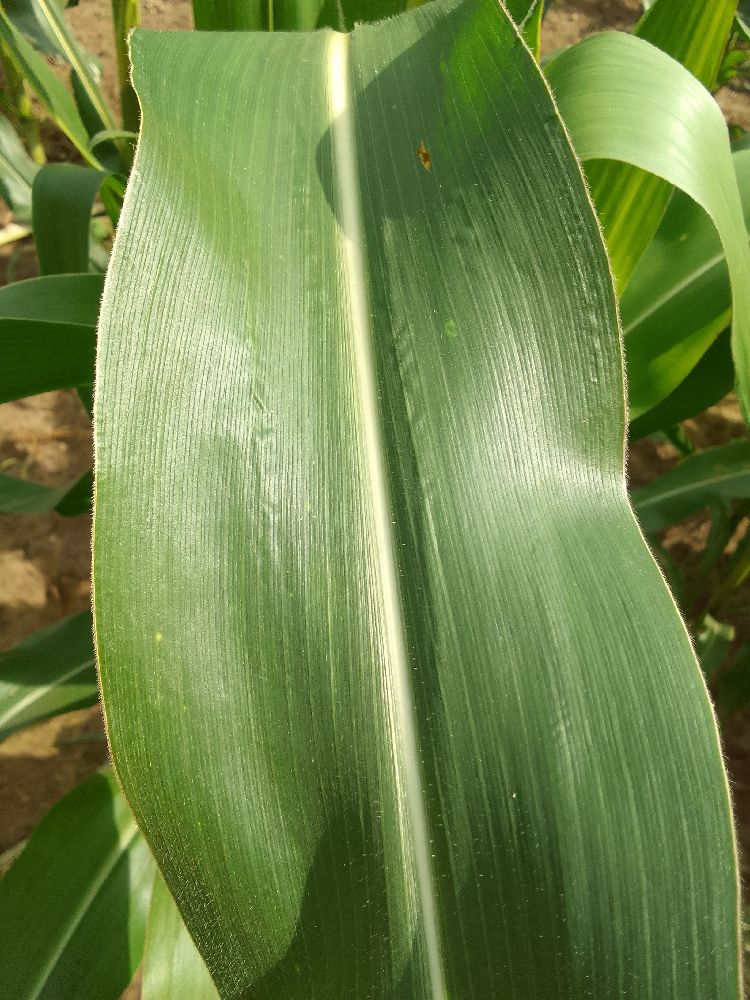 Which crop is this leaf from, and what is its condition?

maize, healthy
